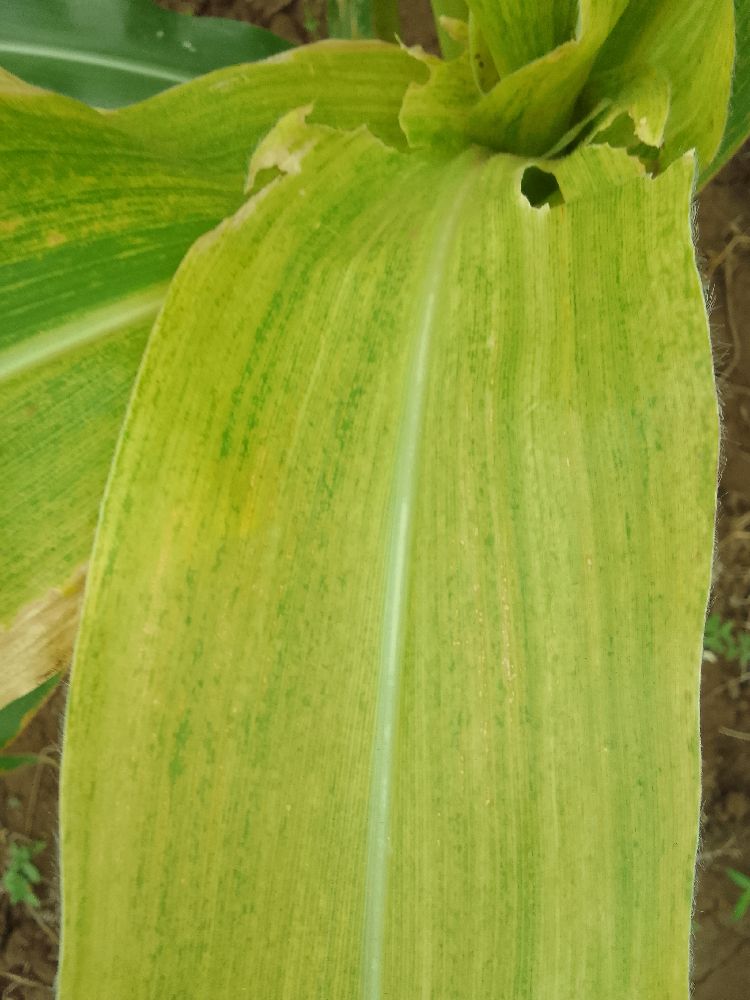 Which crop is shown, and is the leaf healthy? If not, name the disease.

maize, maize lethal necrosis
